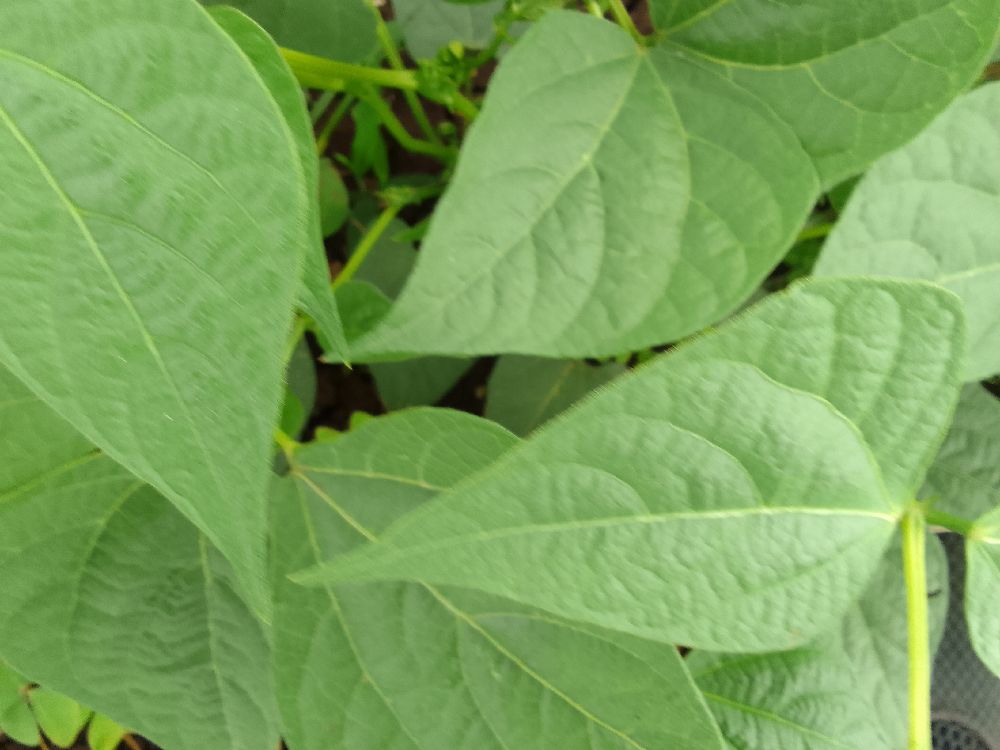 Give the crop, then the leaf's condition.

common bean, healthy
